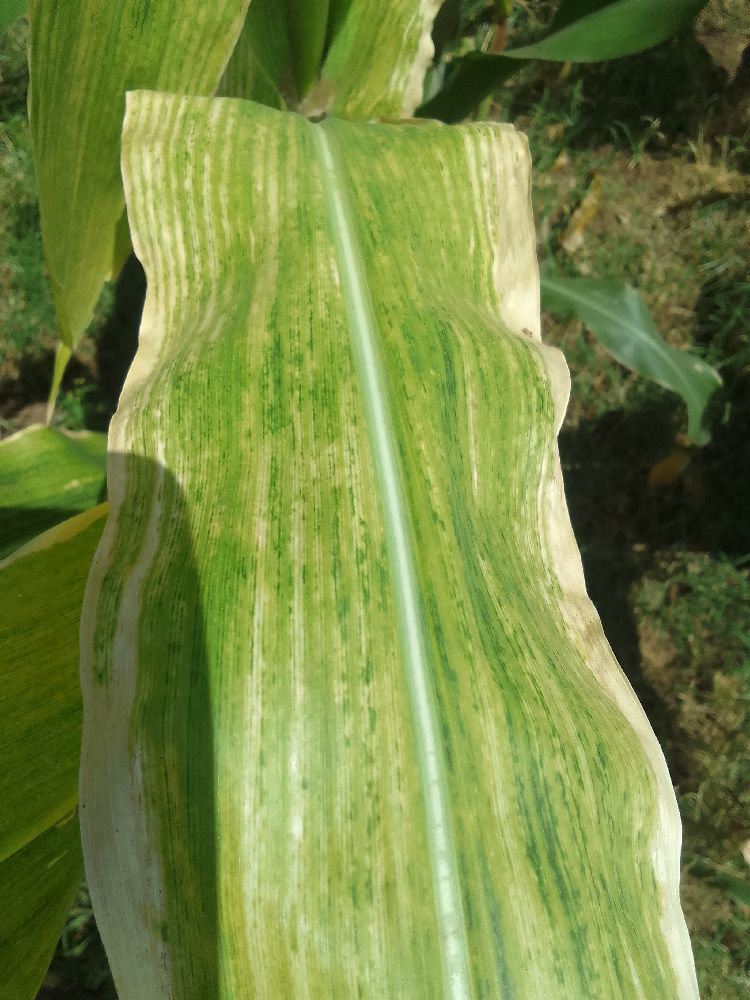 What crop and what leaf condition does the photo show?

maize, maize lethal necrosis
